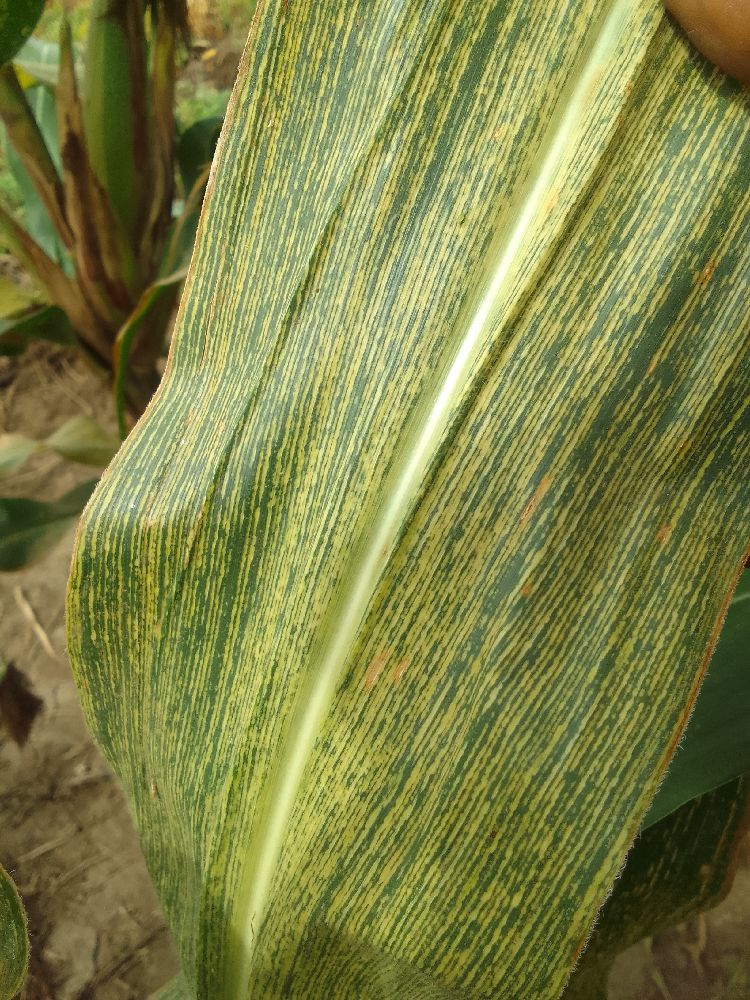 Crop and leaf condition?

maize, maize streak virus
